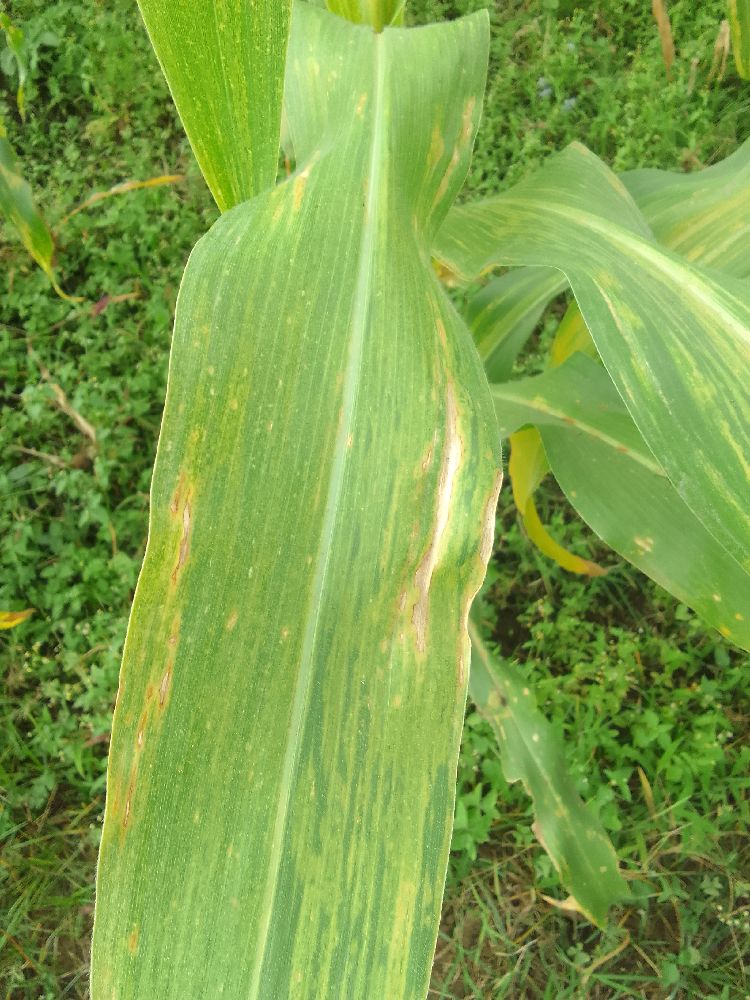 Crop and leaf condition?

maize, maize lethal necrosis
